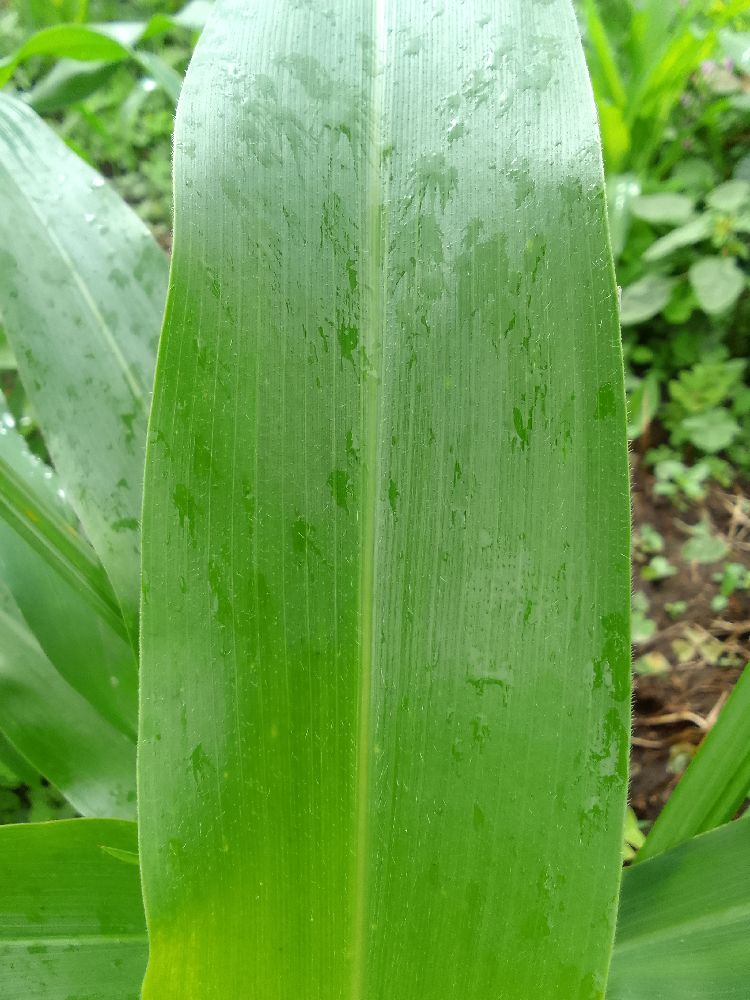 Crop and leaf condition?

maize, healthy
